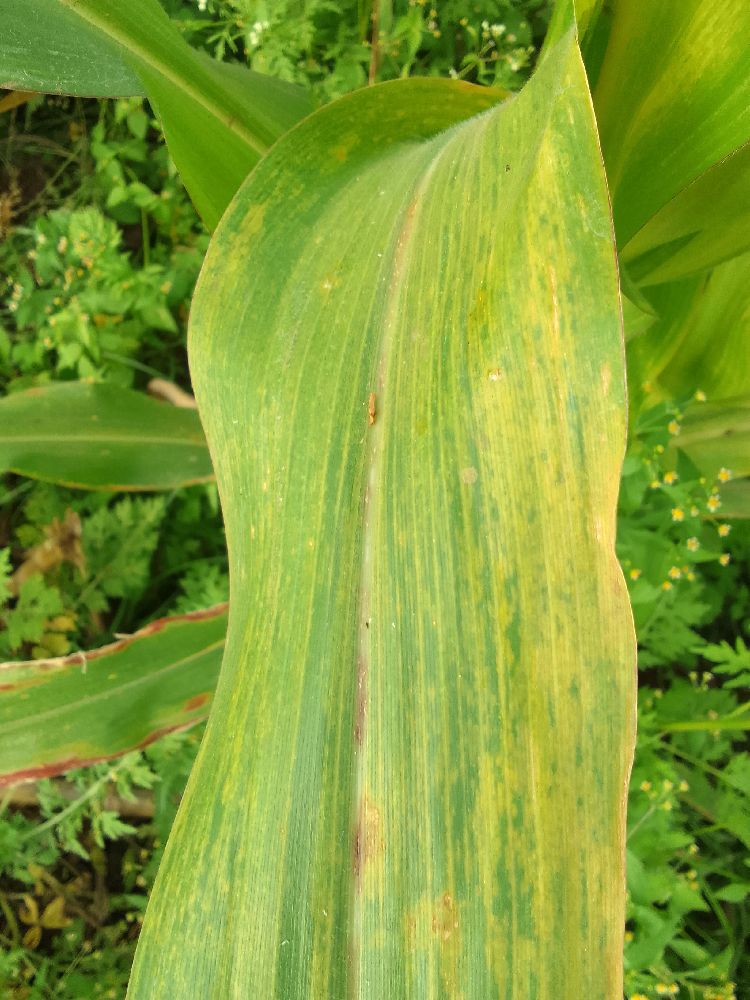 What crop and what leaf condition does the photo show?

maize, maize lethal necrosis
